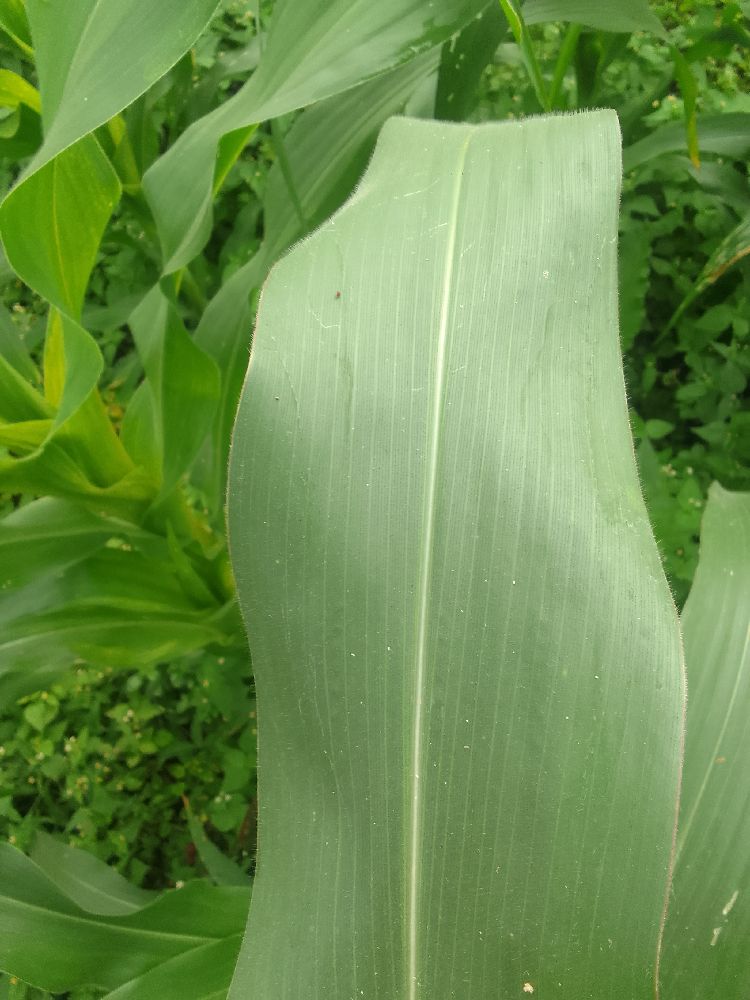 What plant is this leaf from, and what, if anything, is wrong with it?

maize, healthy
